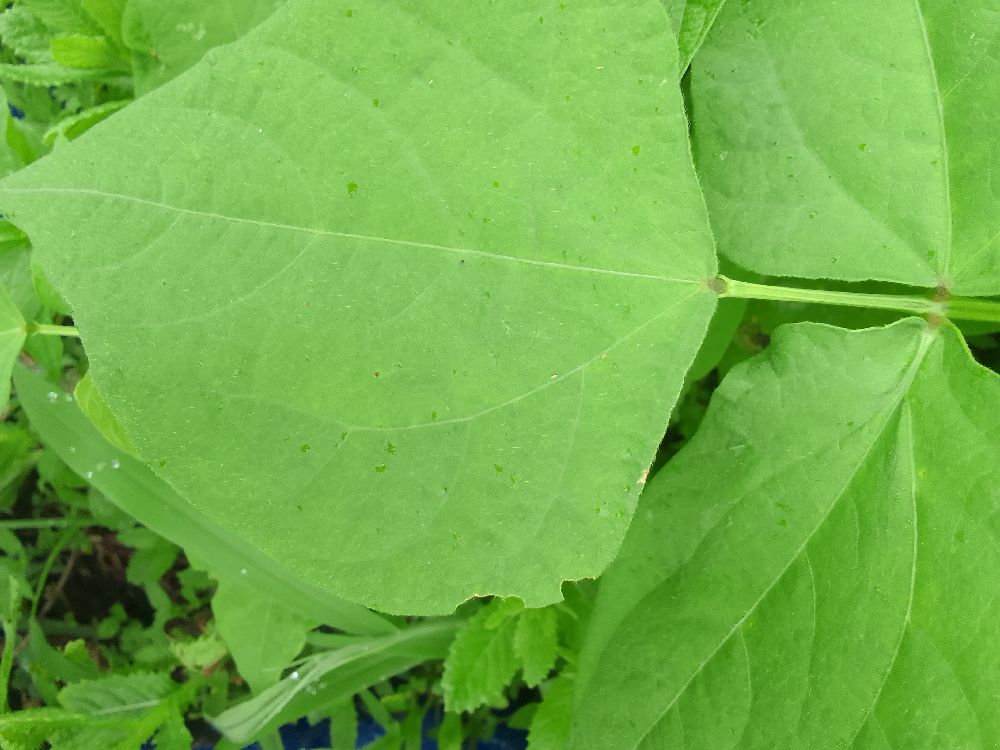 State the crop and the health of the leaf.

common bean, healthy
